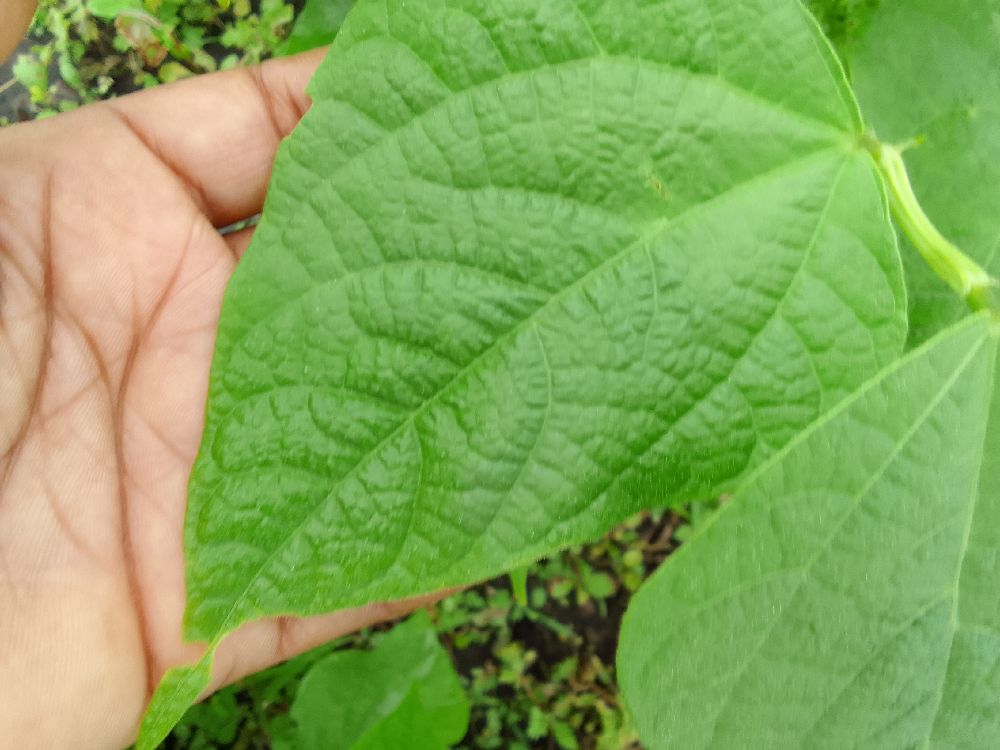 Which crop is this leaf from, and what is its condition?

common bean, healthy
